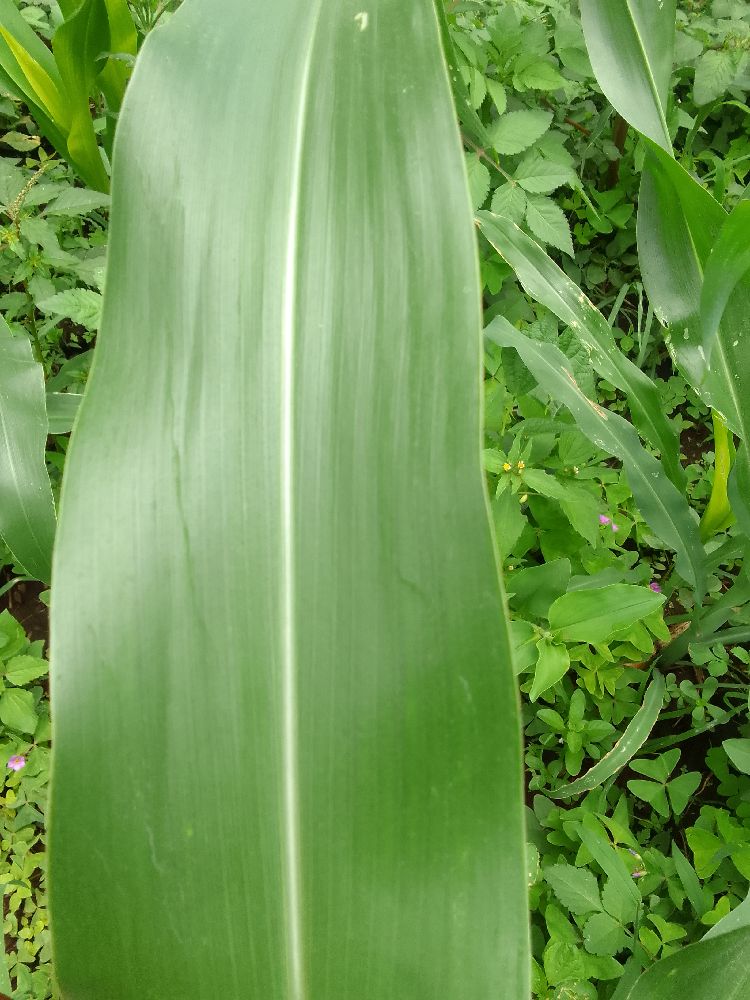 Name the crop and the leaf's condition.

maize, healthy
